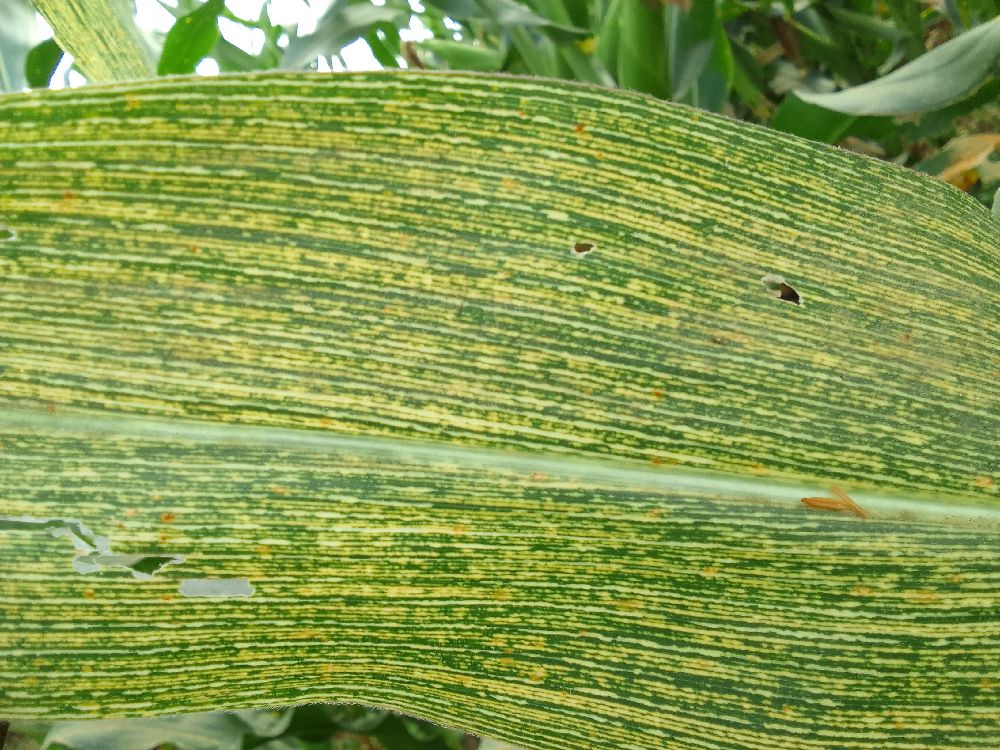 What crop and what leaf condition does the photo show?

maize, maize streak virus
